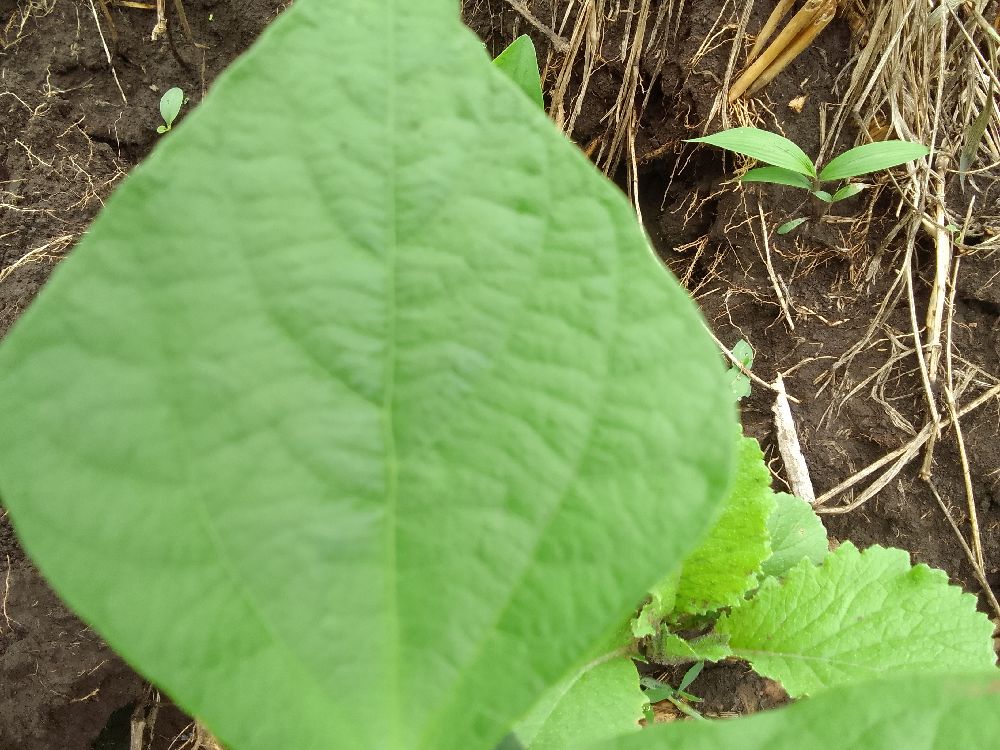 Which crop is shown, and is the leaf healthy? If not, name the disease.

common bean, healthy
